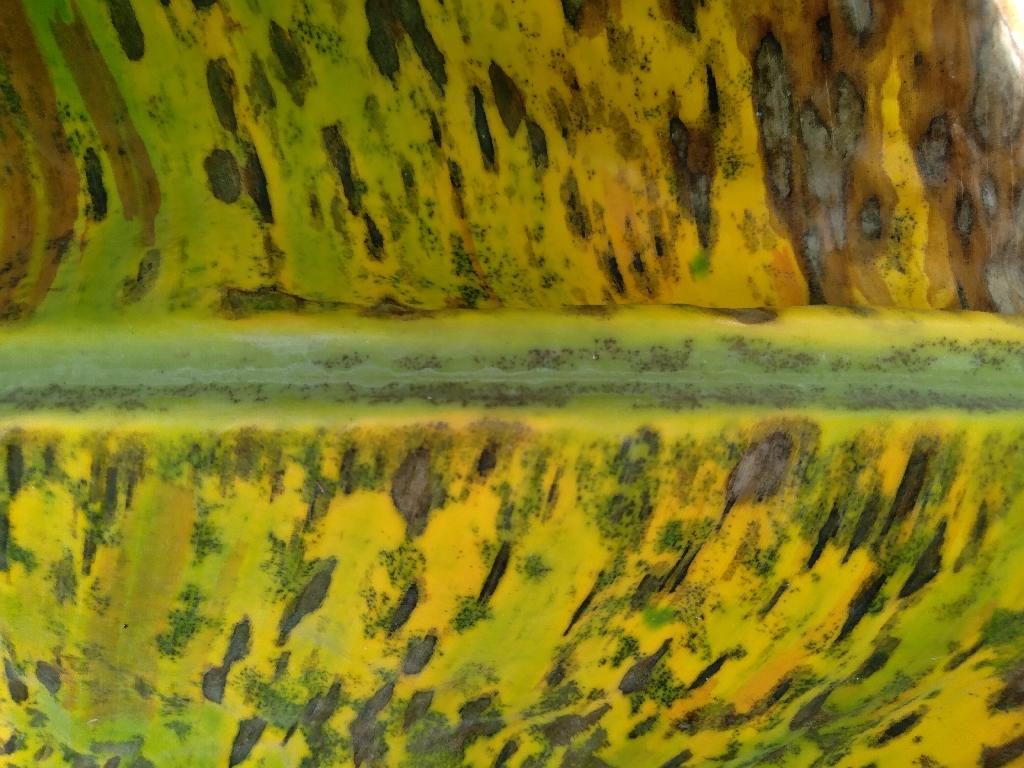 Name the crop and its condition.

banana, black sigatoka
